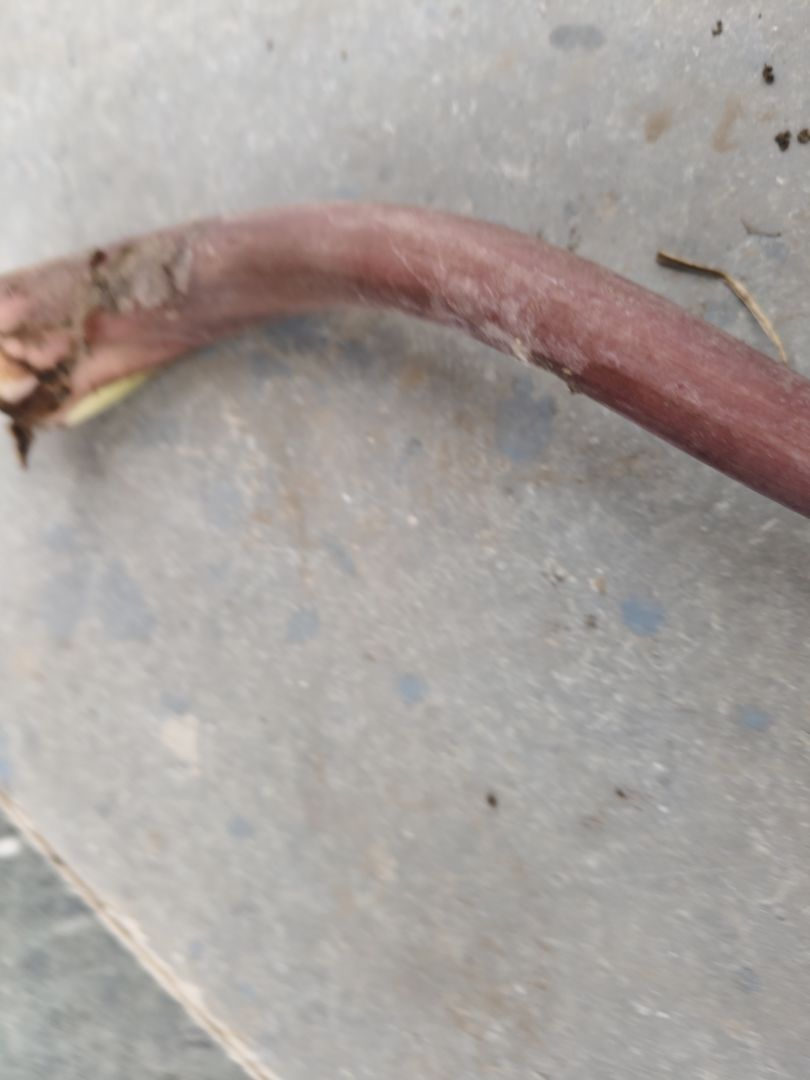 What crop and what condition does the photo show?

taro, root rot
